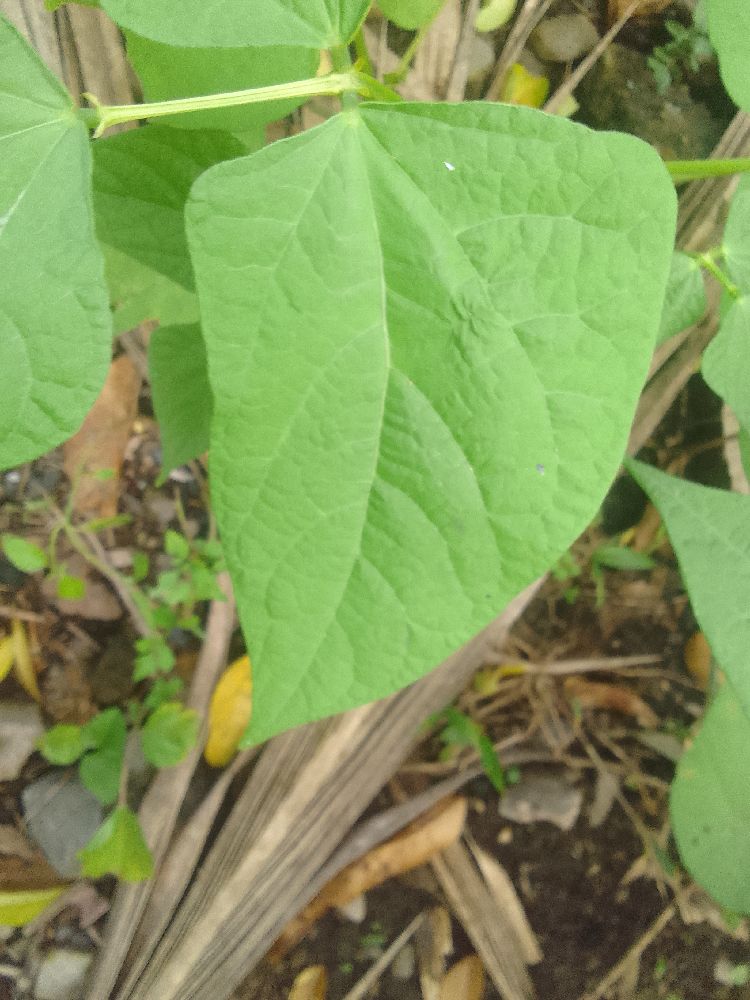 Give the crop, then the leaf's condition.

common bean, healthy
